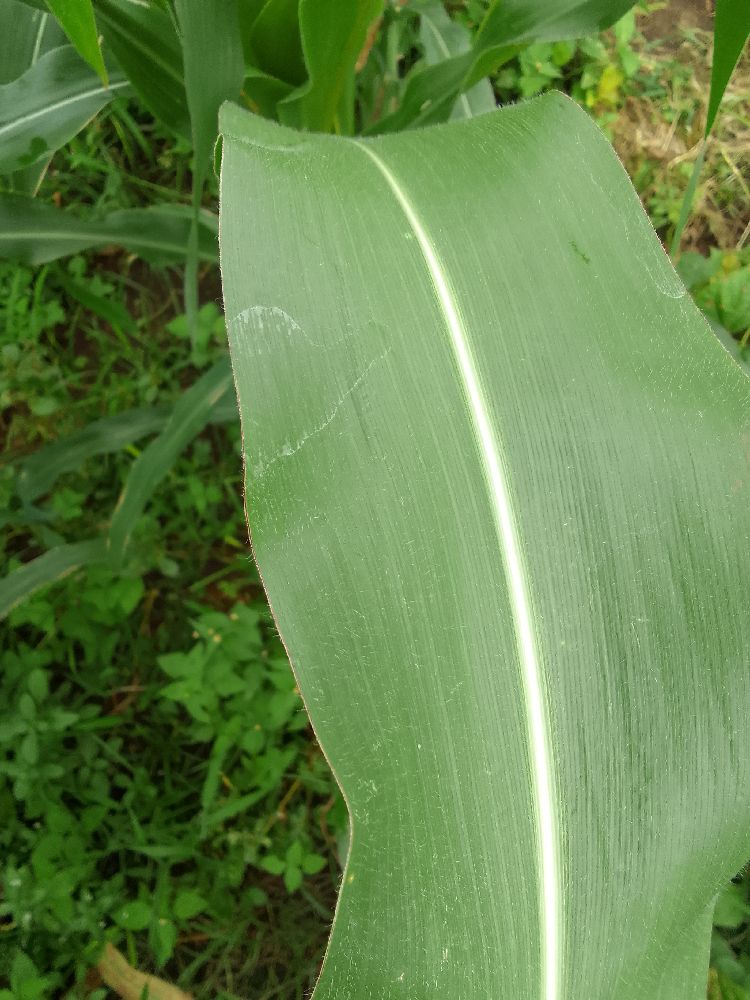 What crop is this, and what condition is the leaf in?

maize, healthy
